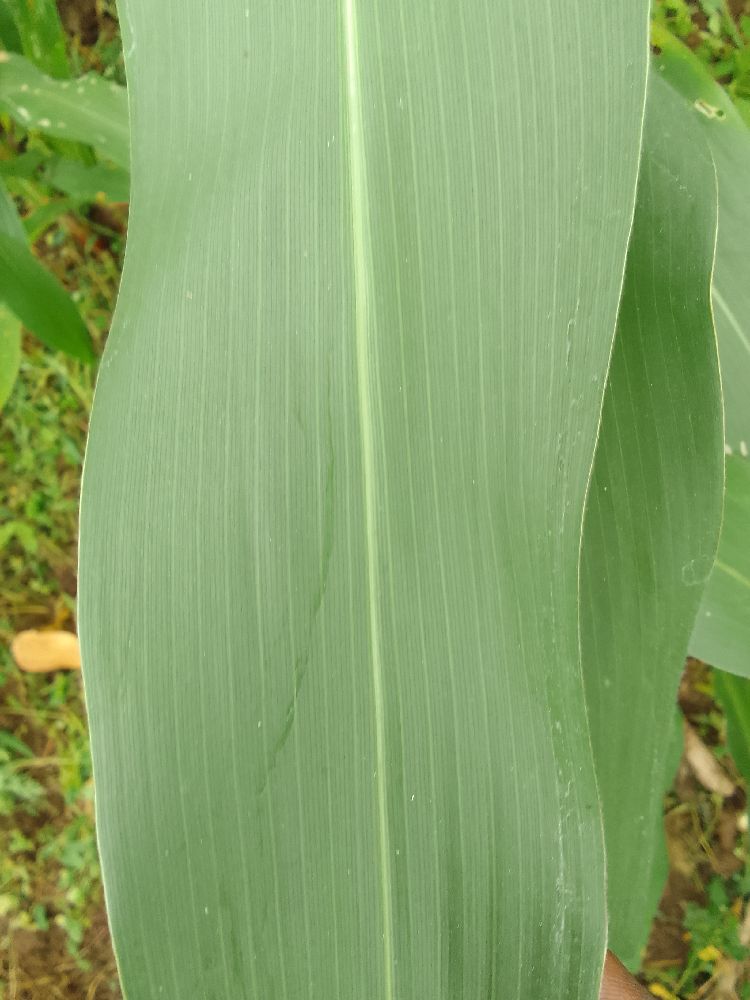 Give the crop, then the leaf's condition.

maize, healthy
